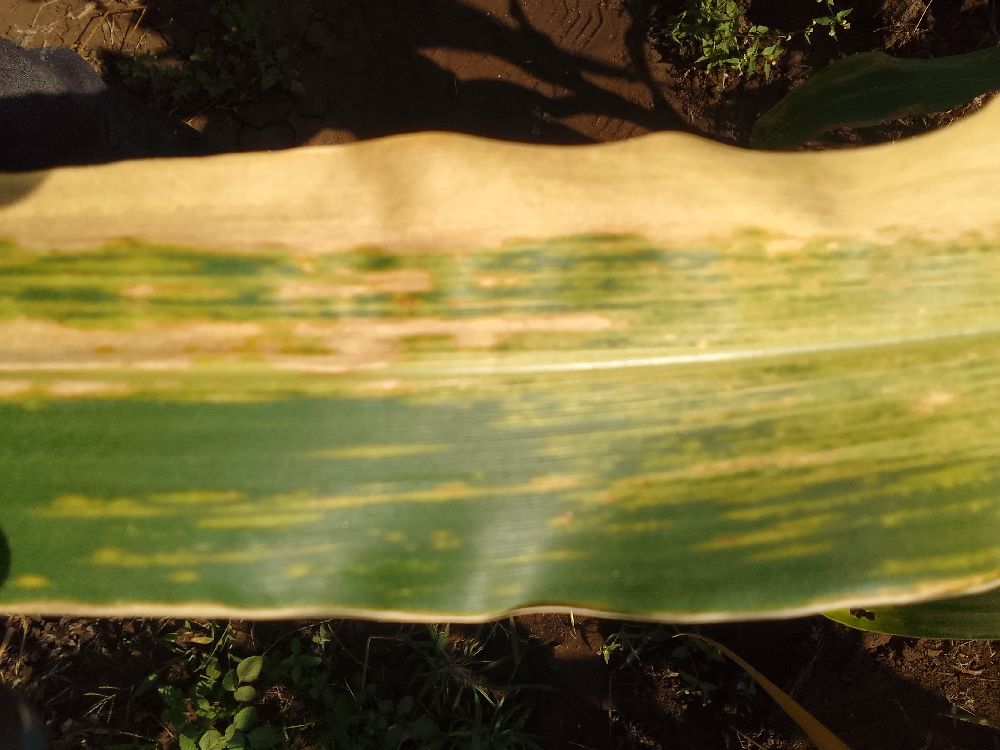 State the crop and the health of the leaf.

maize, maize lethal necrosis
